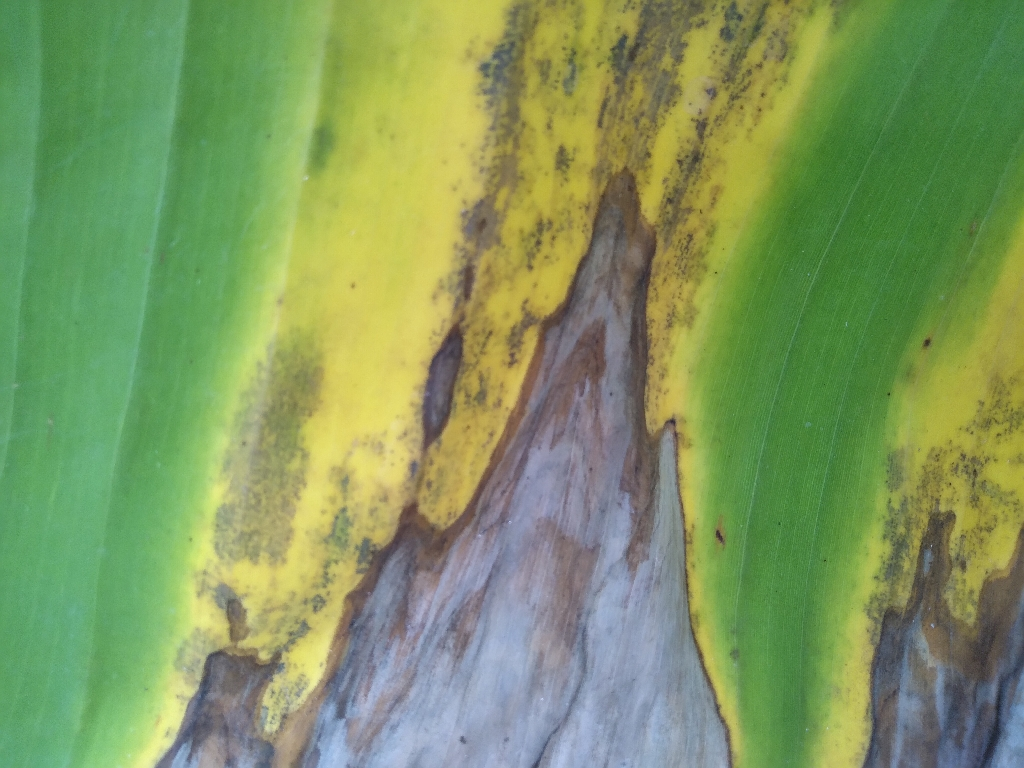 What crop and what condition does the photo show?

banana, black sigatoka
